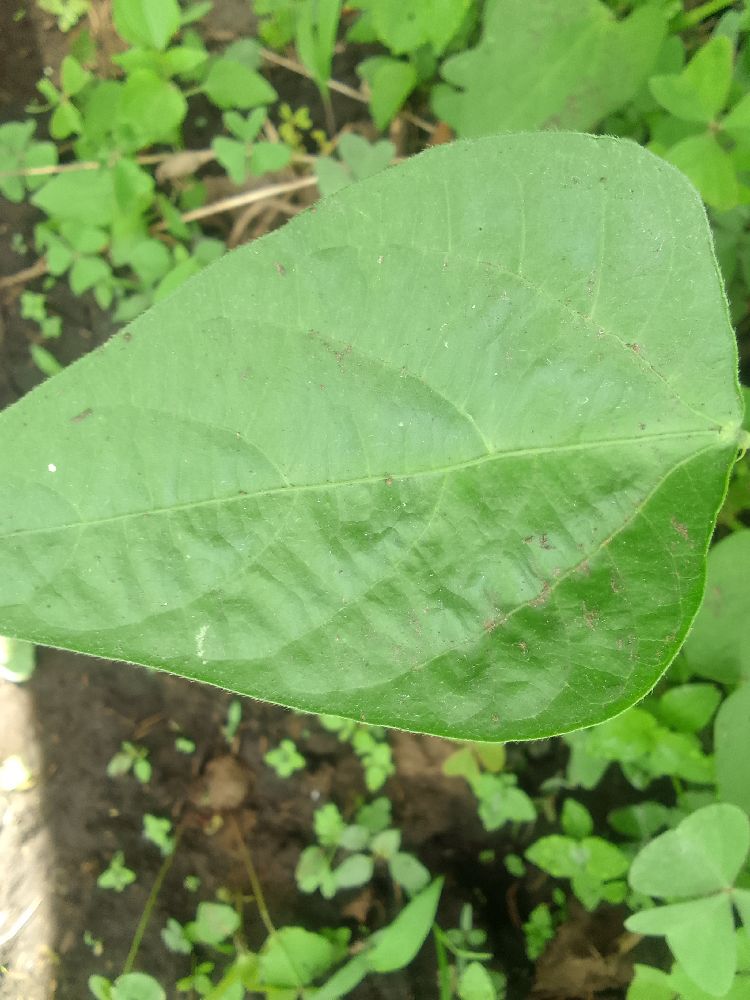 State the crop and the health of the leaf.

common bean, healthy
